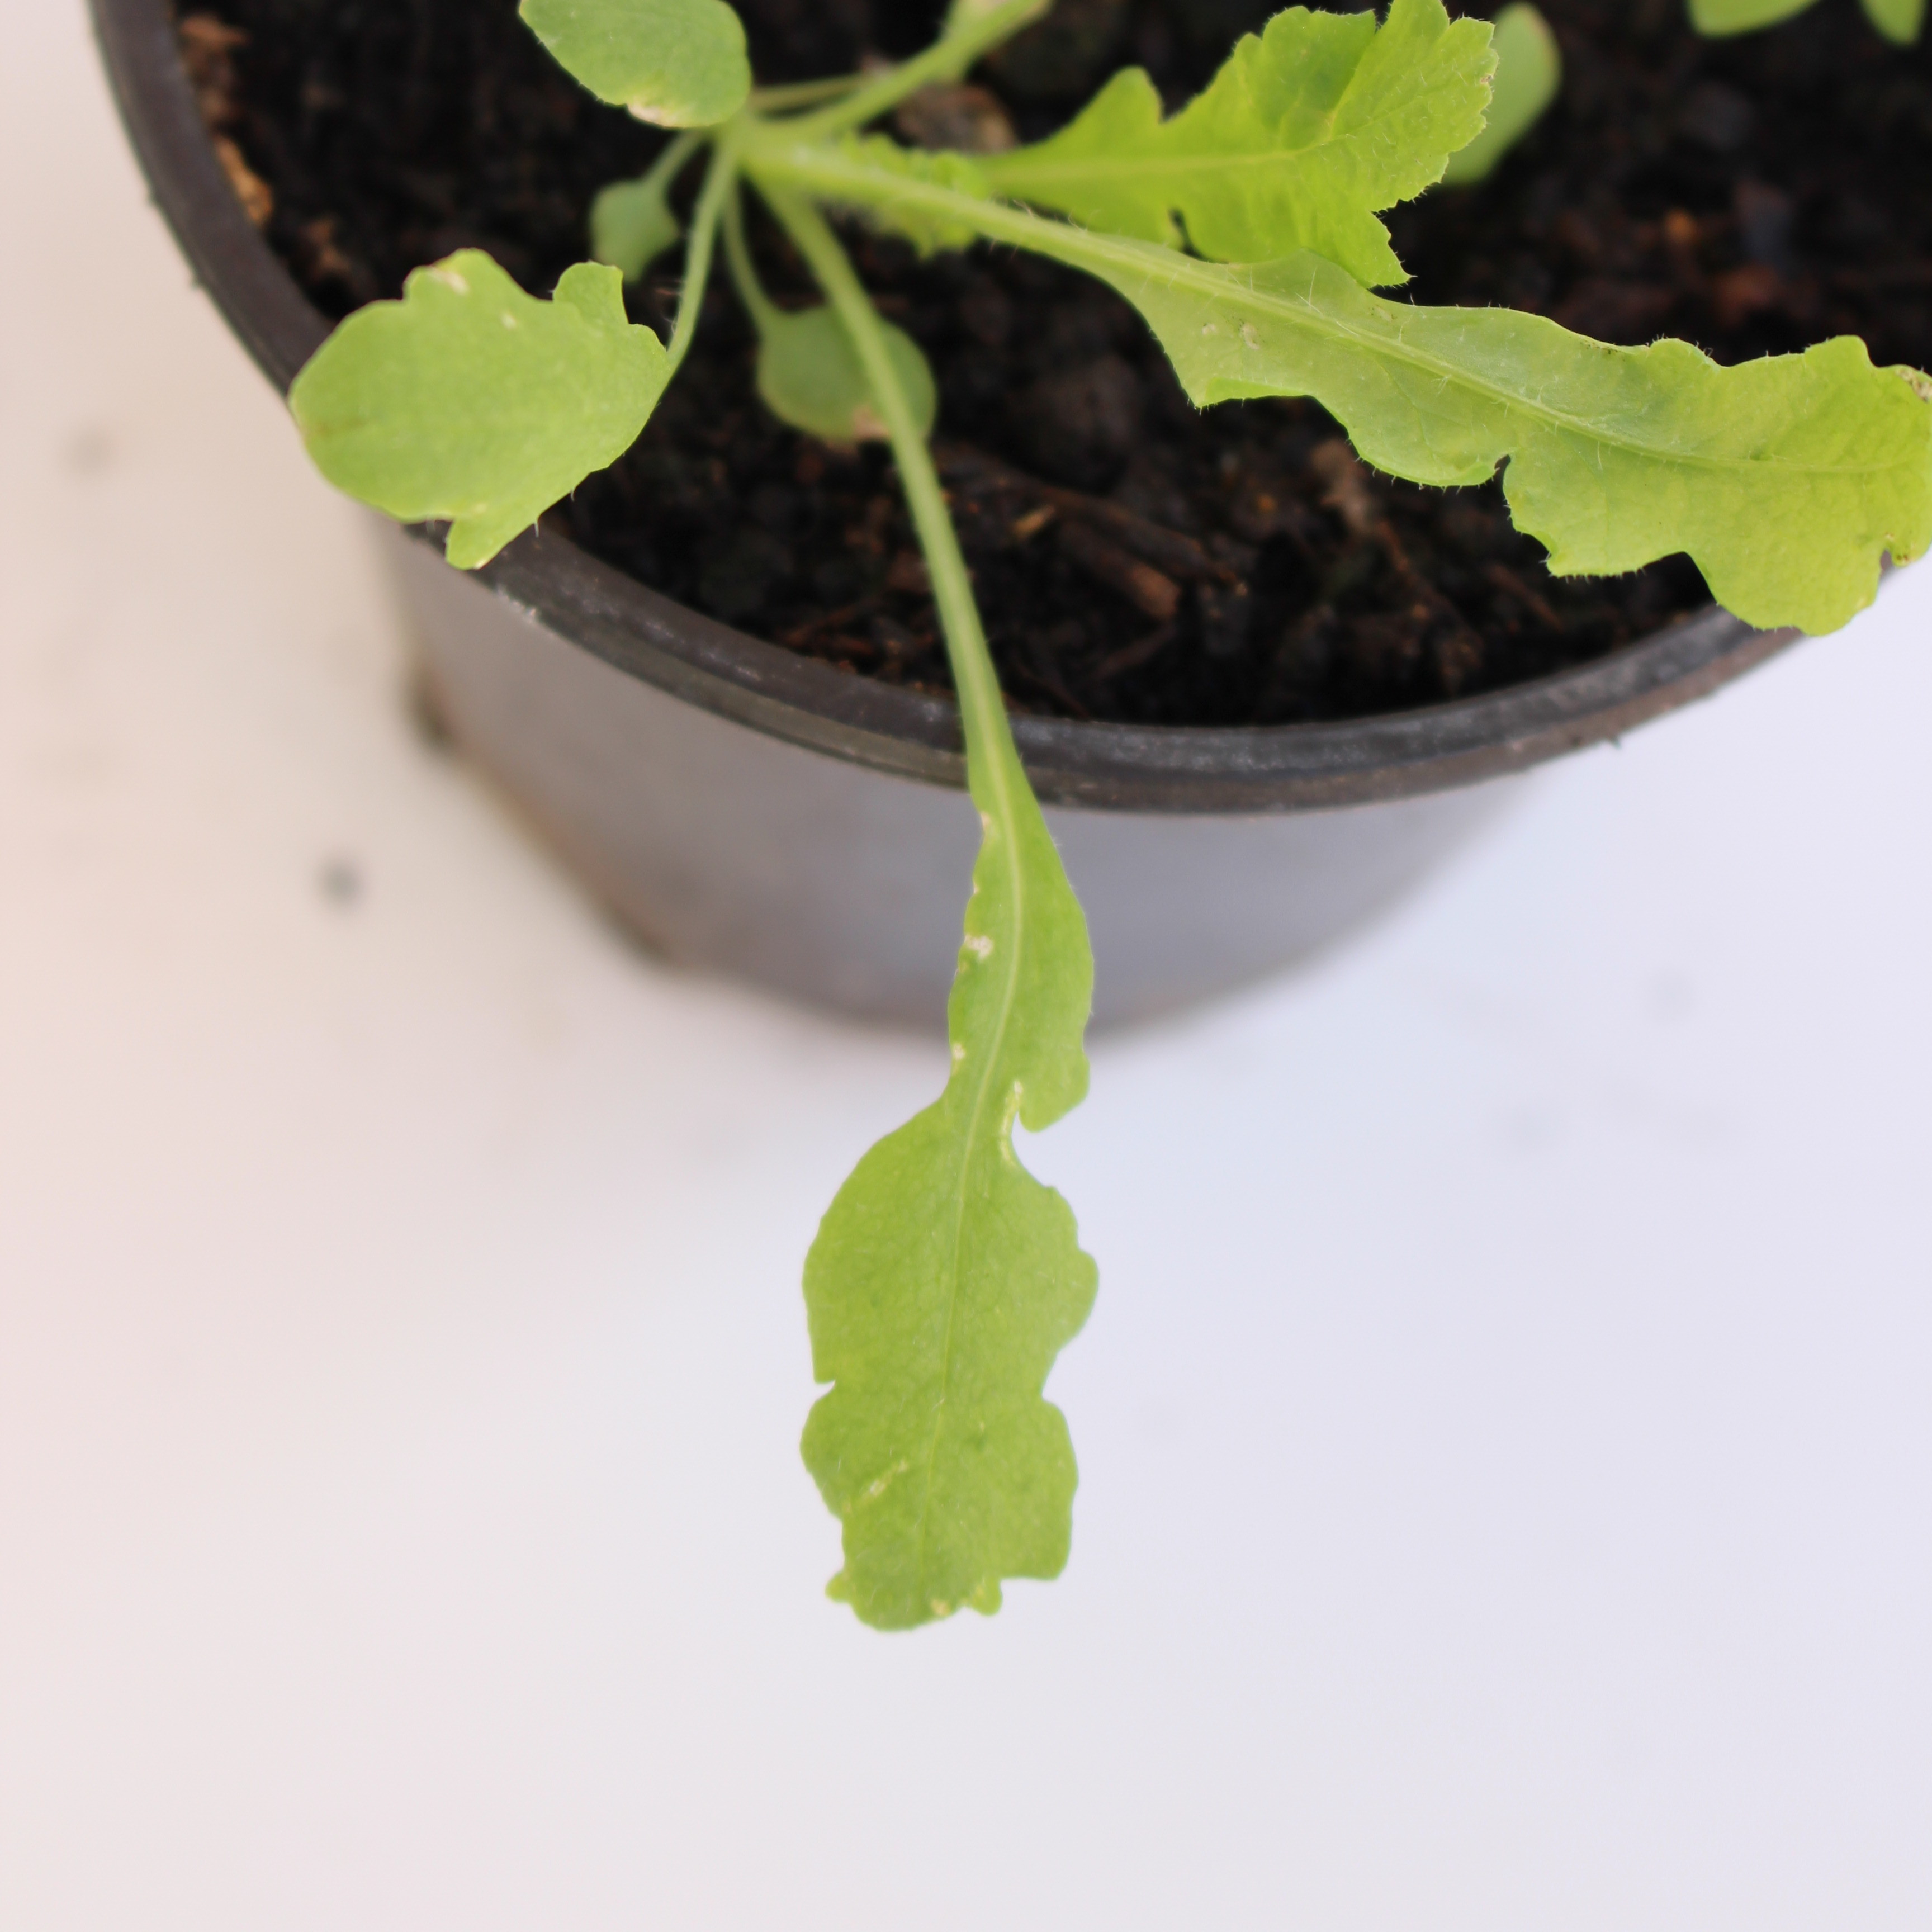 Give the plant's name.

Papaver rhoeas
